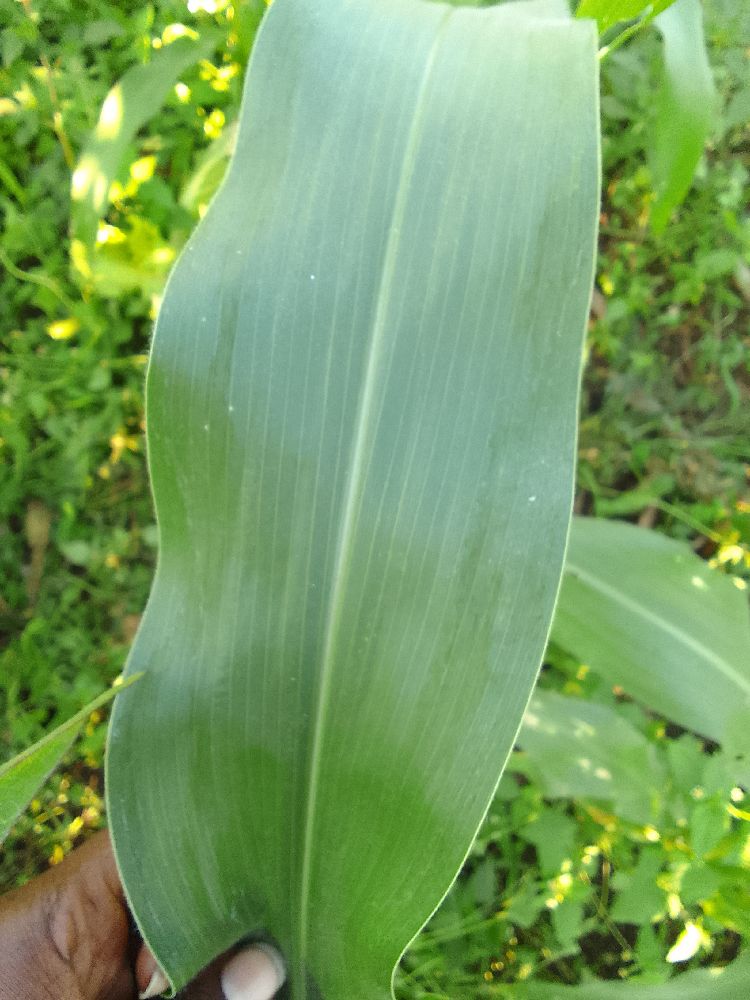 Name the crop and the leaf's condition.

maize, healthy
